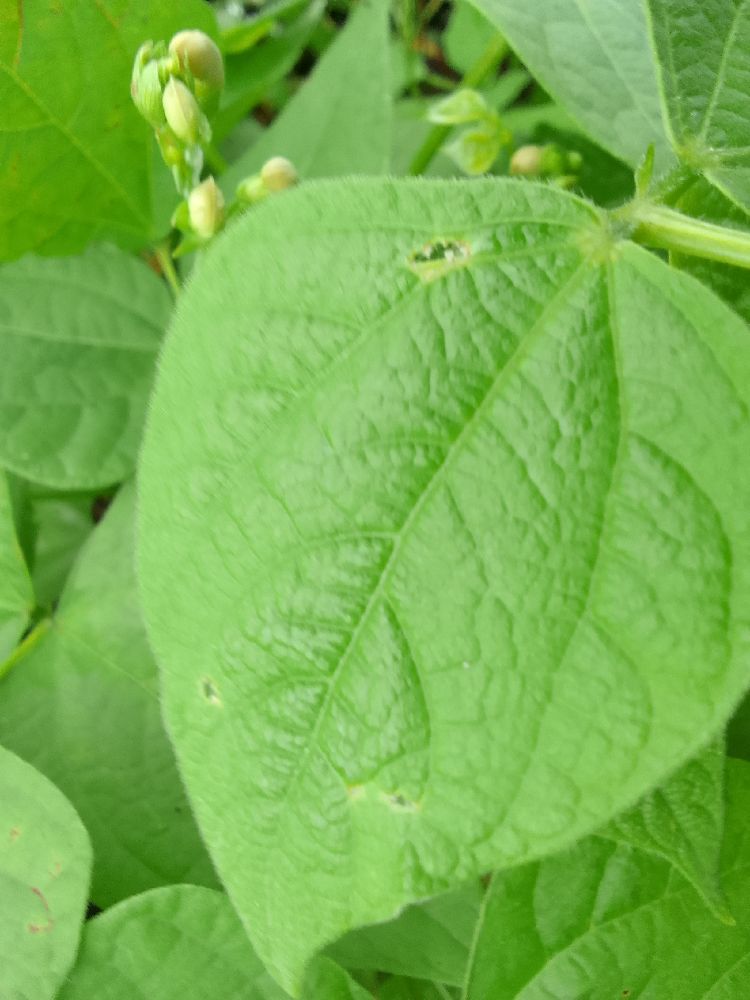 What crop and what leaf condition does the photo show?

common bean, healthy
